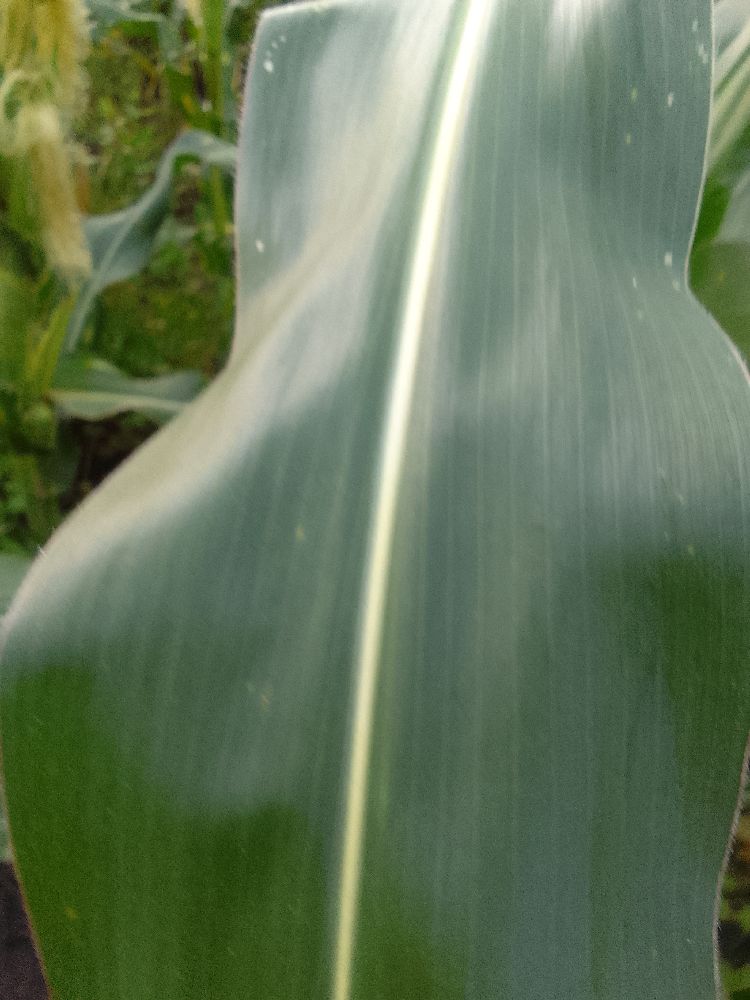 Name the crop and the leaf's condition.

maize, healthy
